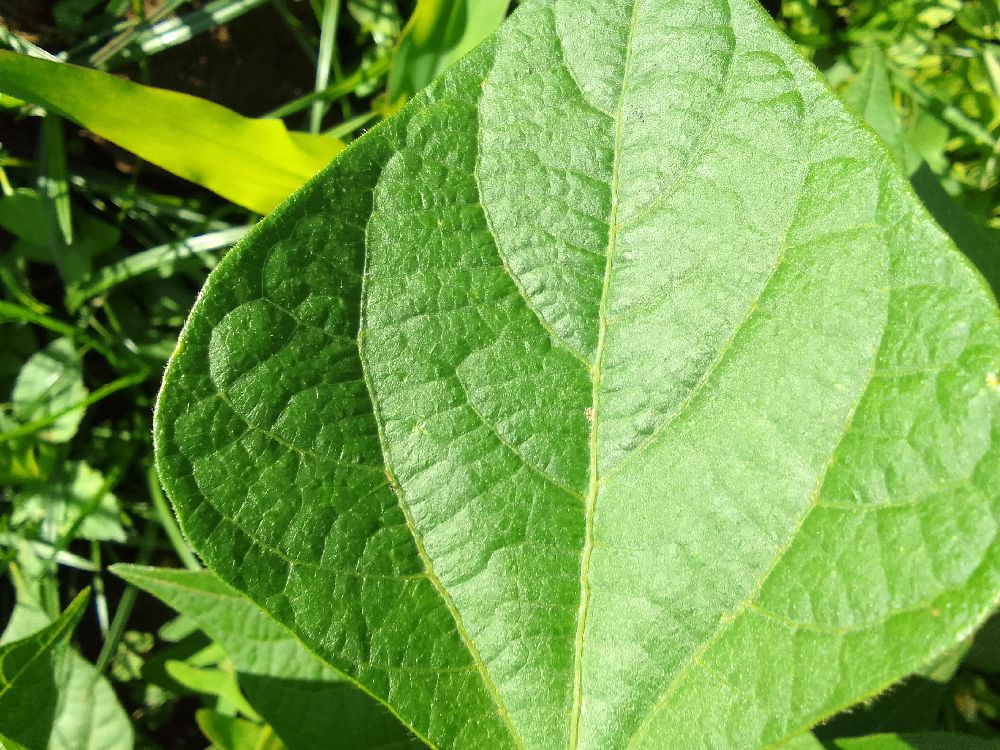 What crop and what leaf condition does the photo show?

common bean, healthy
